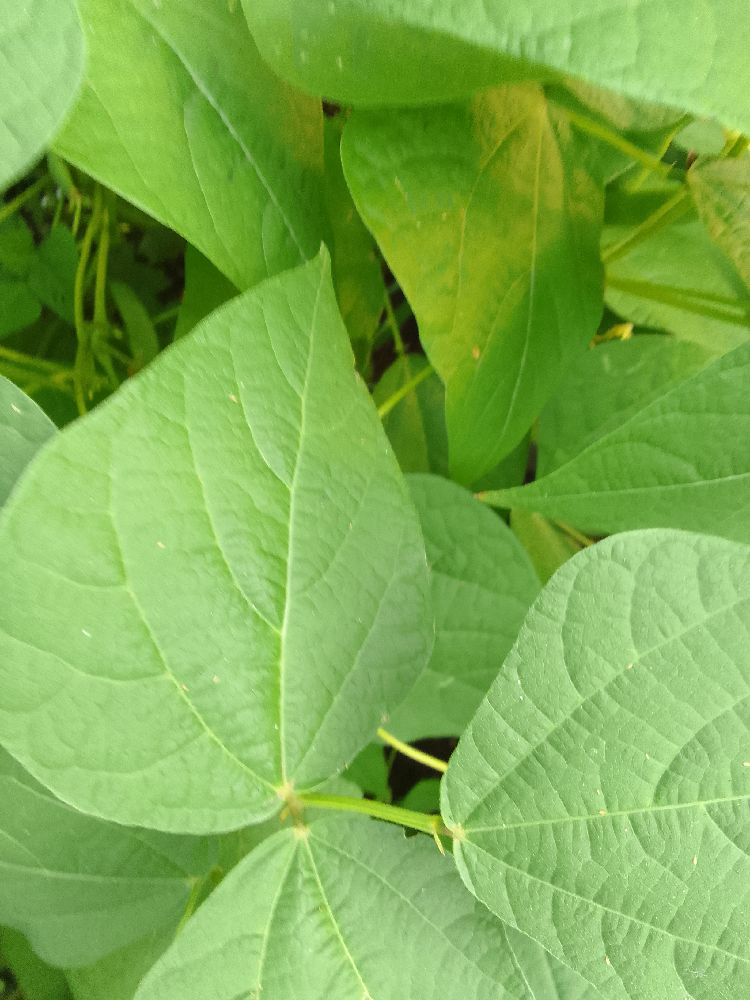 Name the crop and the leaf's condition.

common bean, healthy
